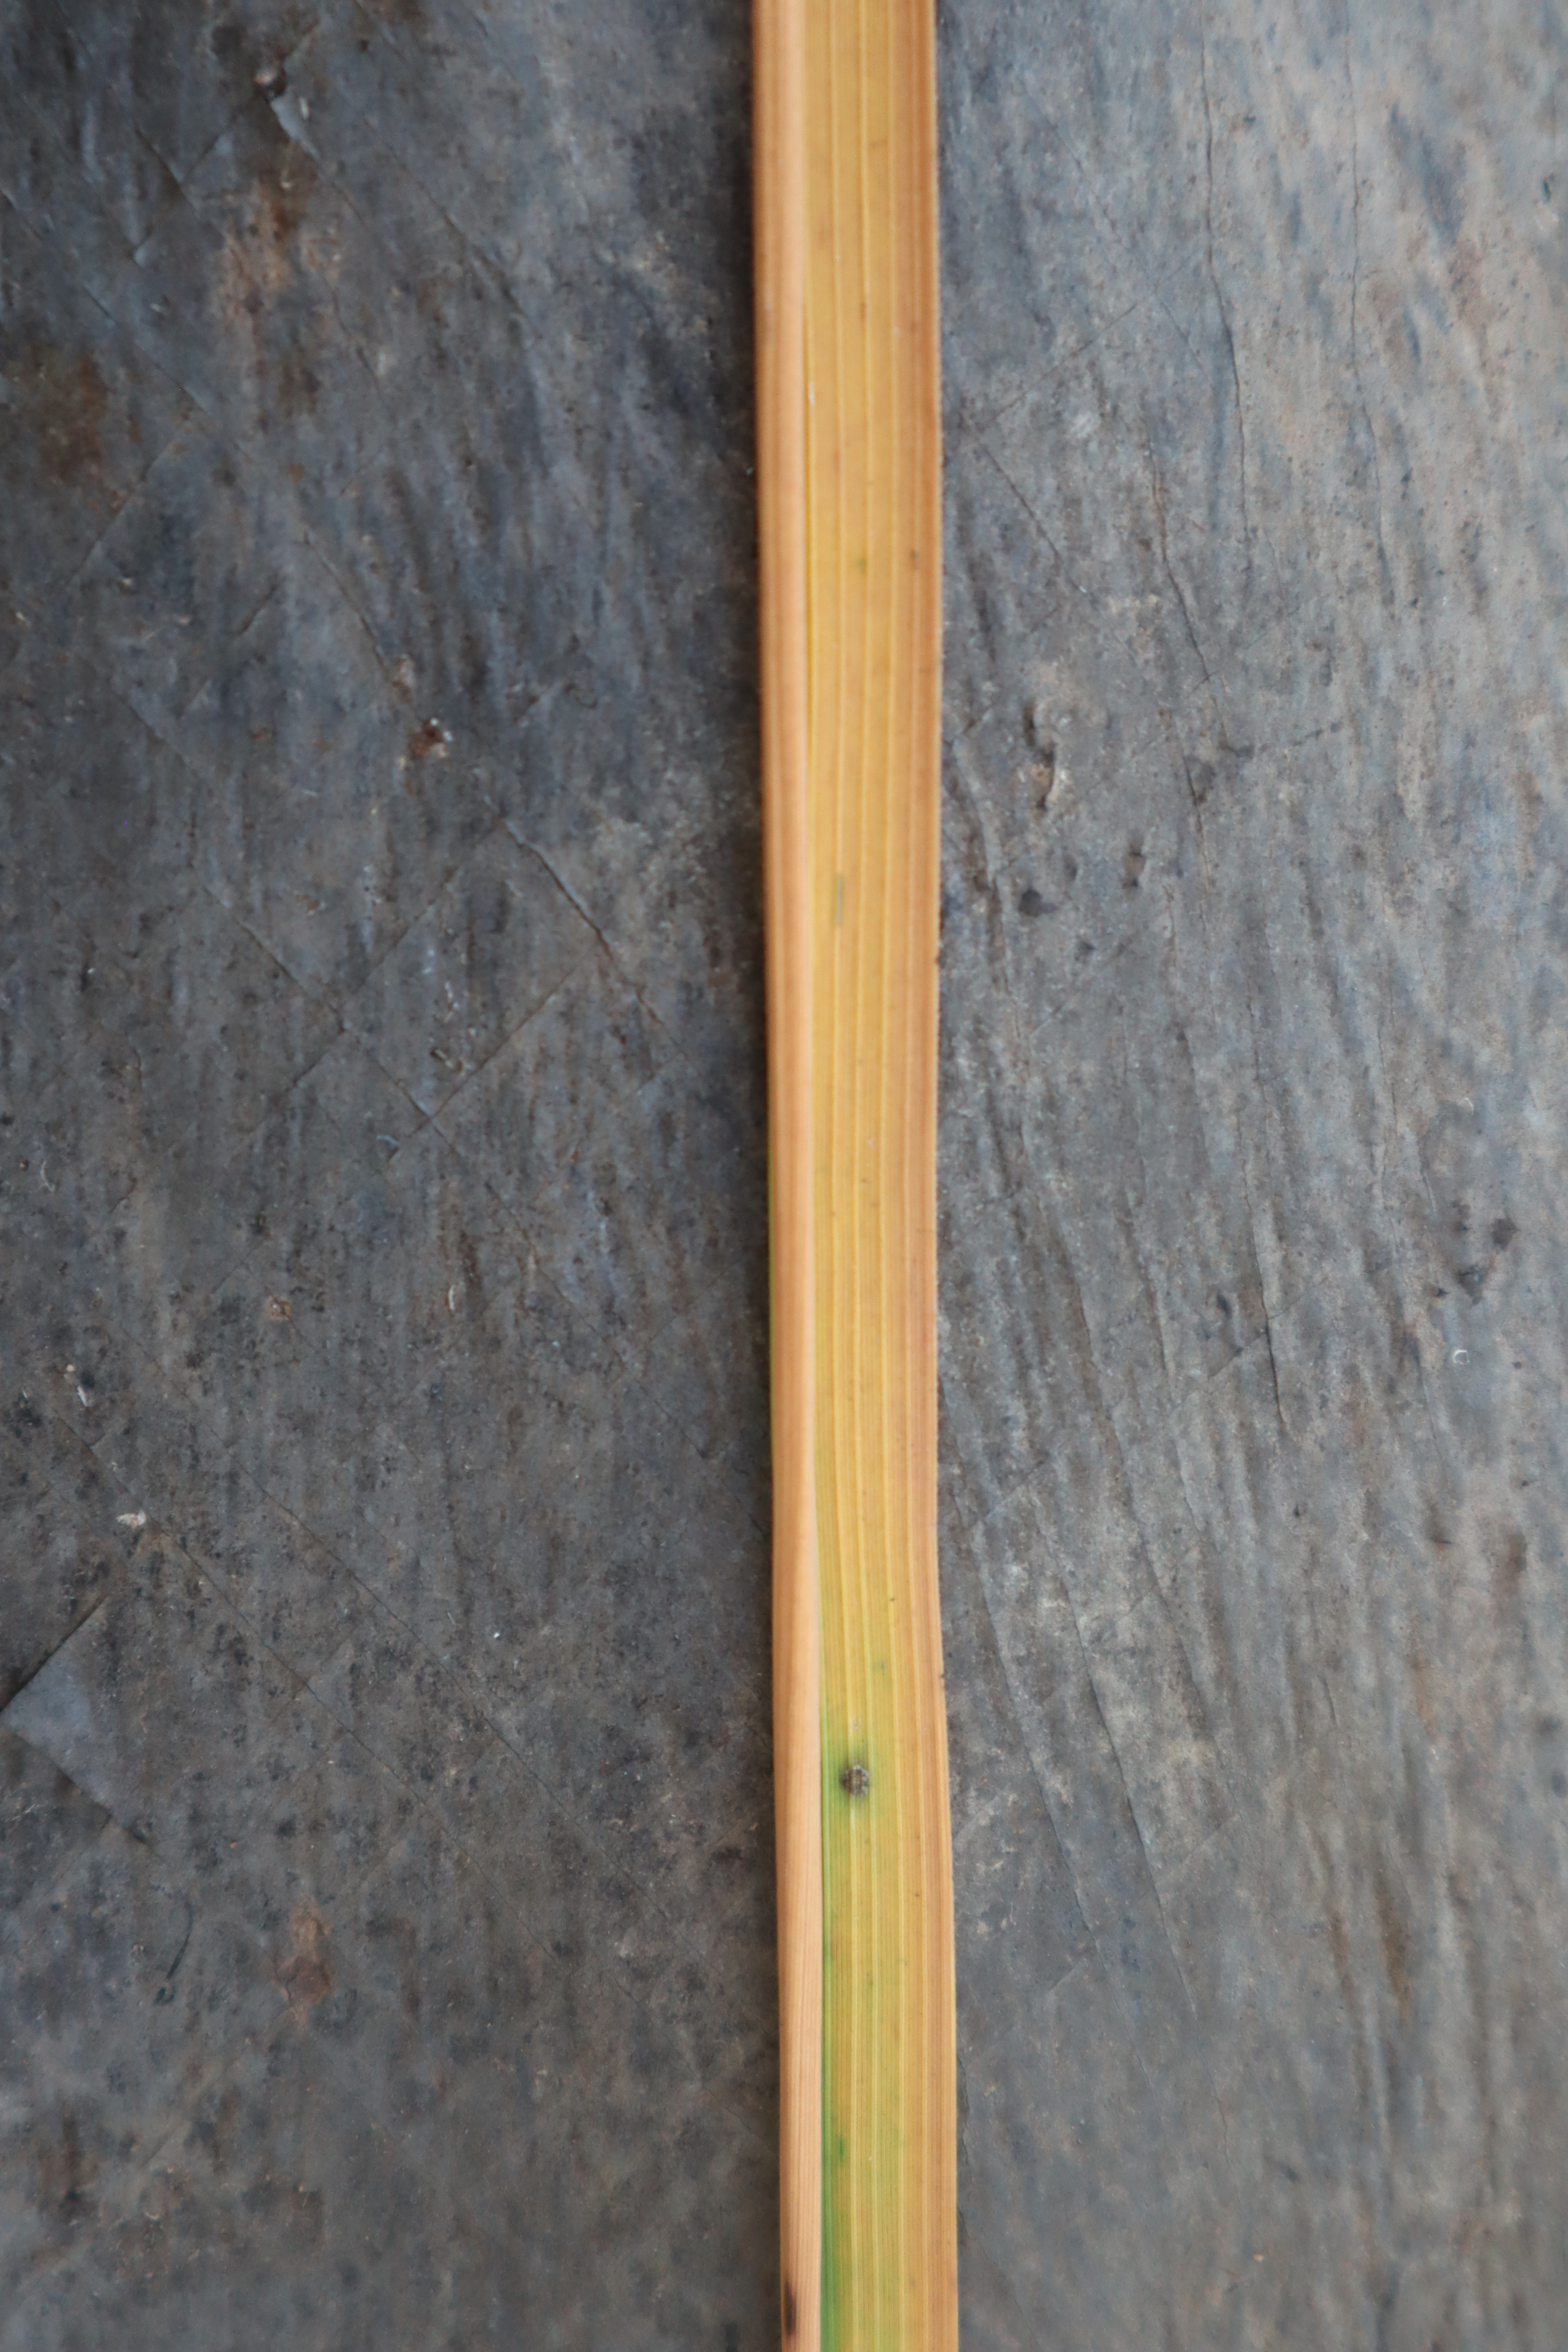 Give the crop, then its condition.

rice, tungro virus disease
